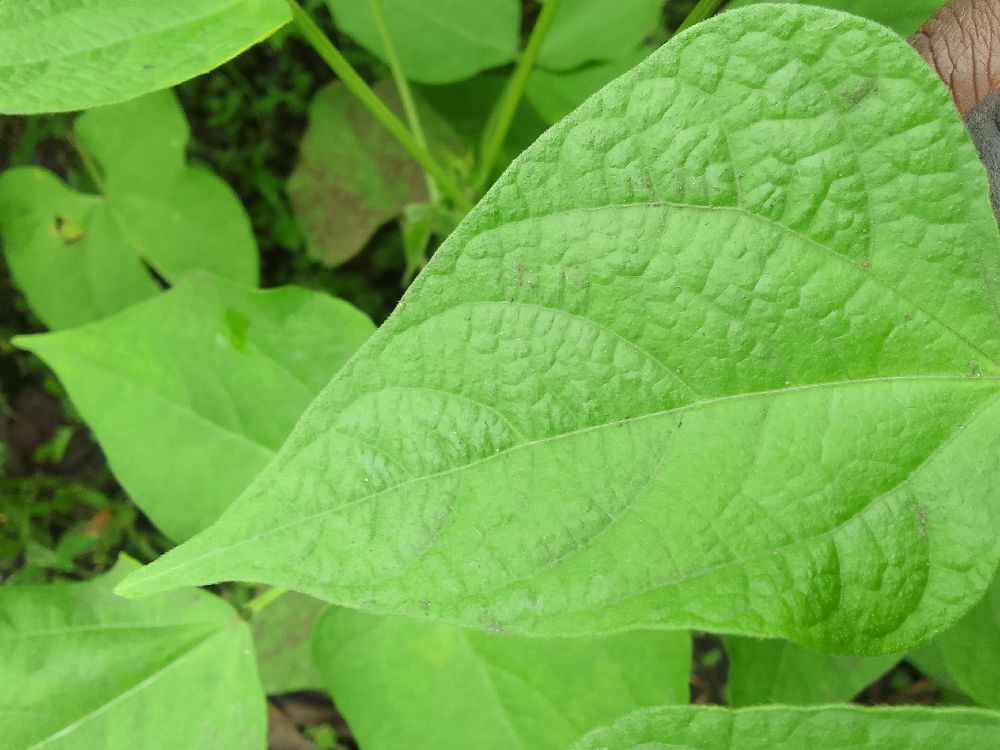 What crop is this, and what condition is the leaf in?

common bean, healthy
